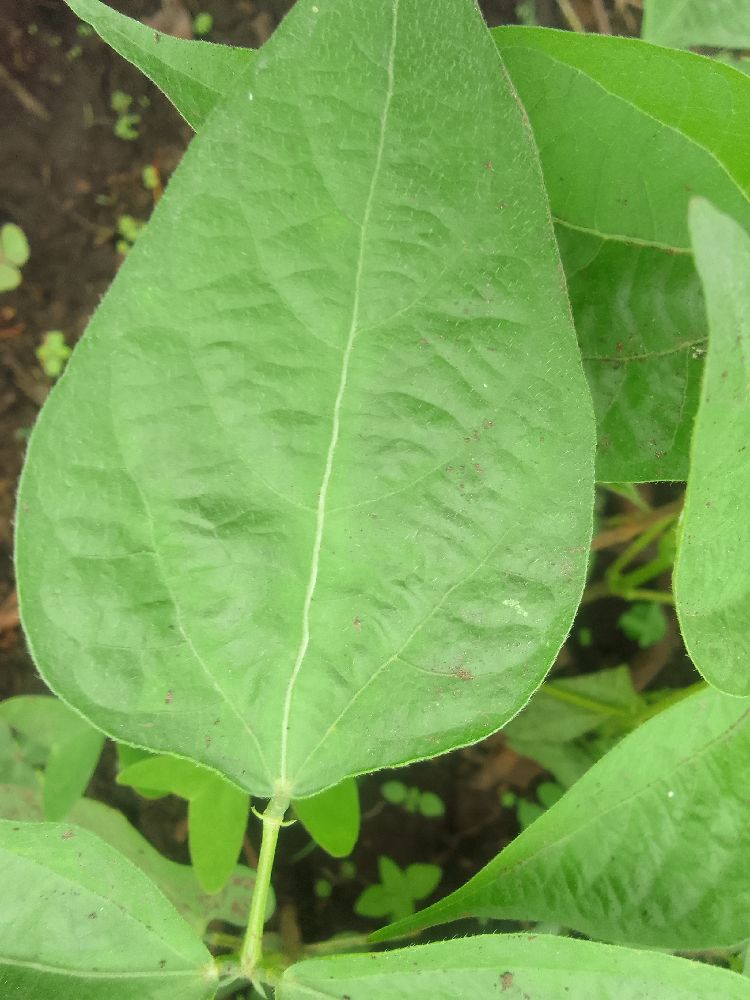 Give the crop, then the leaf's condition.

common bean, healthy
